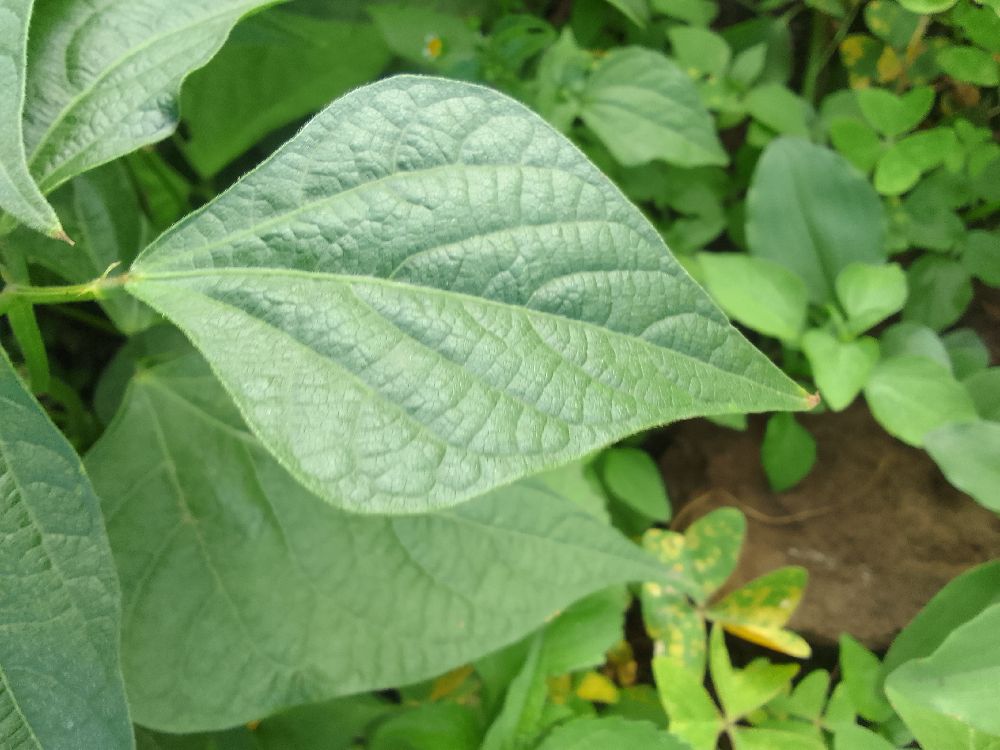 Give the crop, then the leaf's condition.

common bean, healthy
